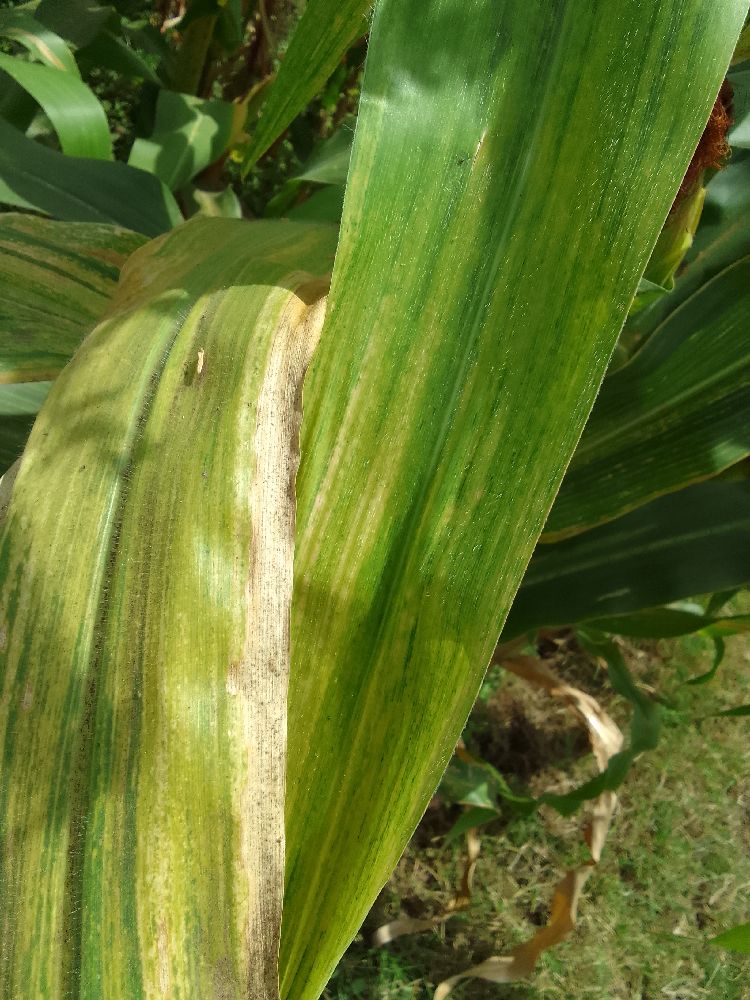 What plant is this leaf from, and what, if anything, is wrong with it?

maize, maize lethal necrosis
